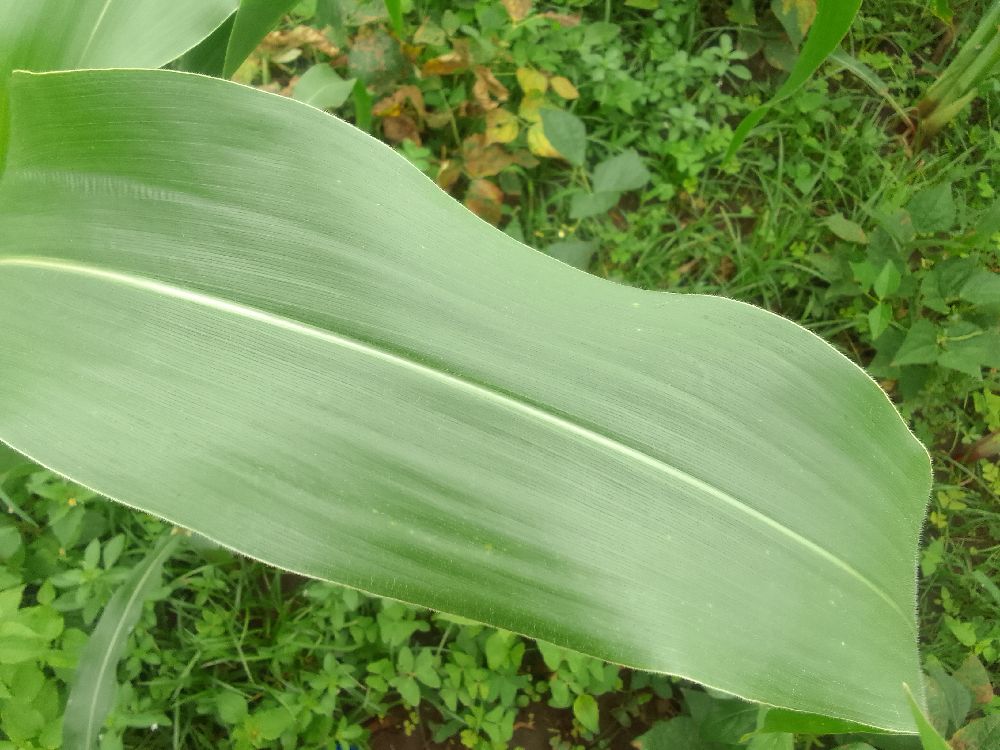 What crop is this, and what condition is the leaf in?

maize, healthy
